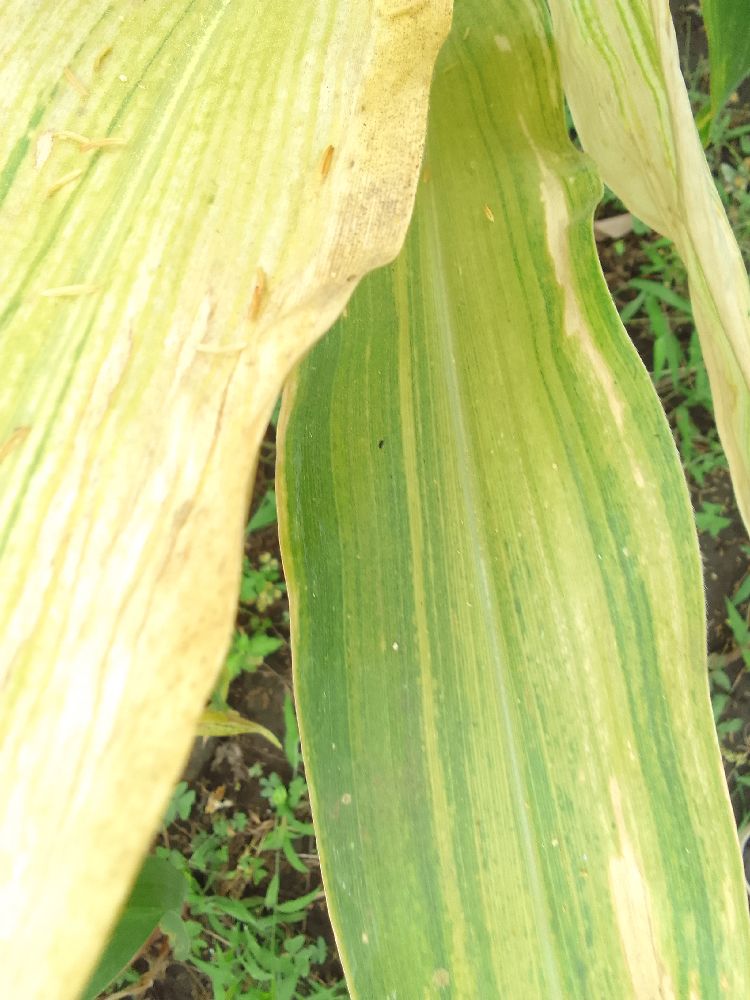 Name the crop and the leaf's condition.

maize, maize lethal necrosis
